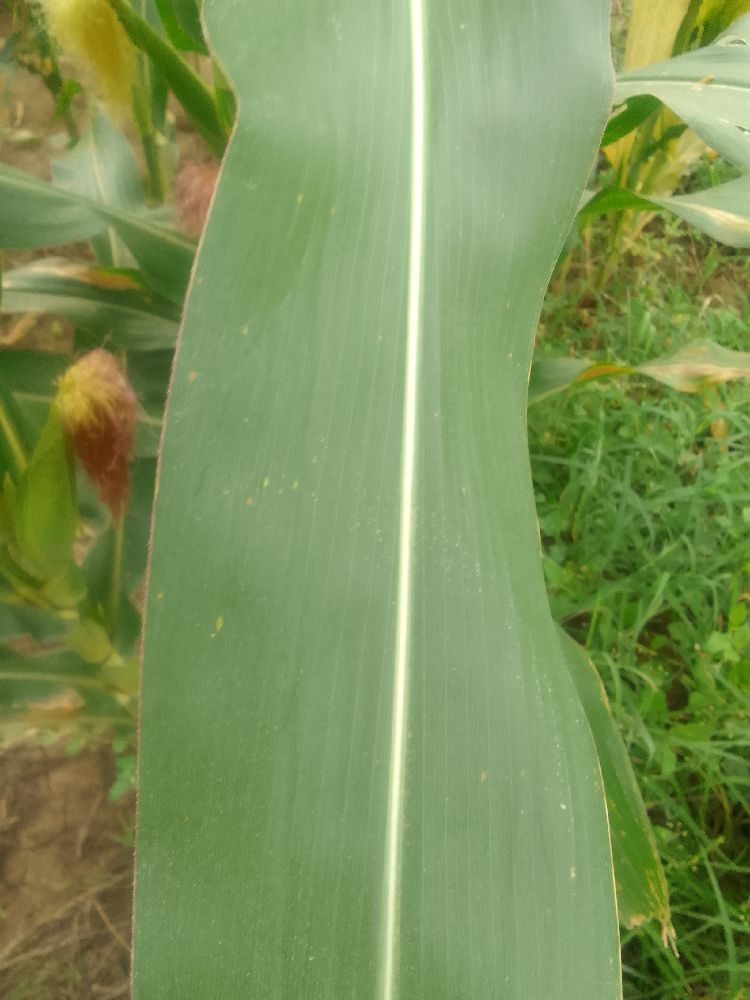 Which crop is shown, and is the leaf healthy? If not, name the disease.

maize, healthy
